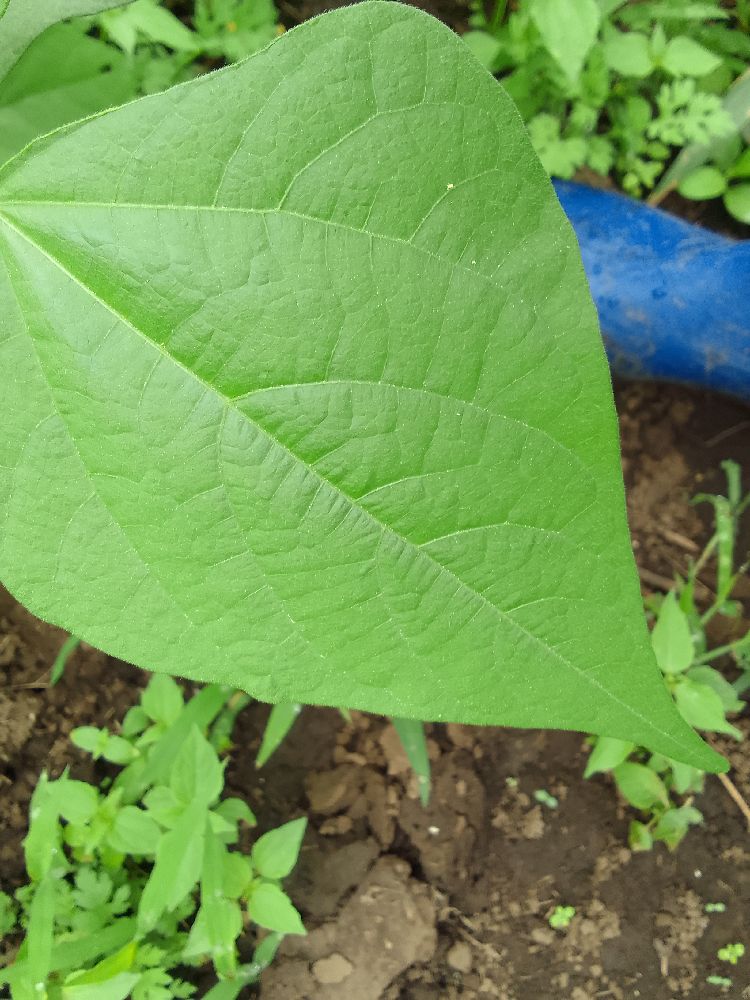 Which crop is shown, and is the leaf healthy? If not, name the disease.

common bean, healthy
